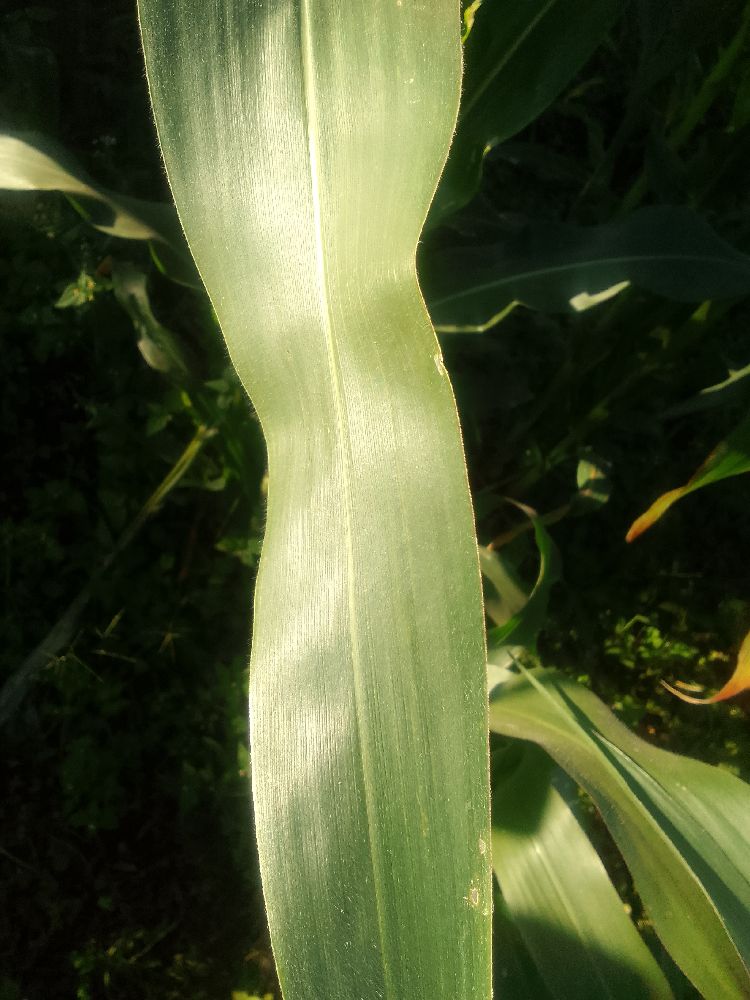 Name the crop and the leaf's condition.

maize, healthy
